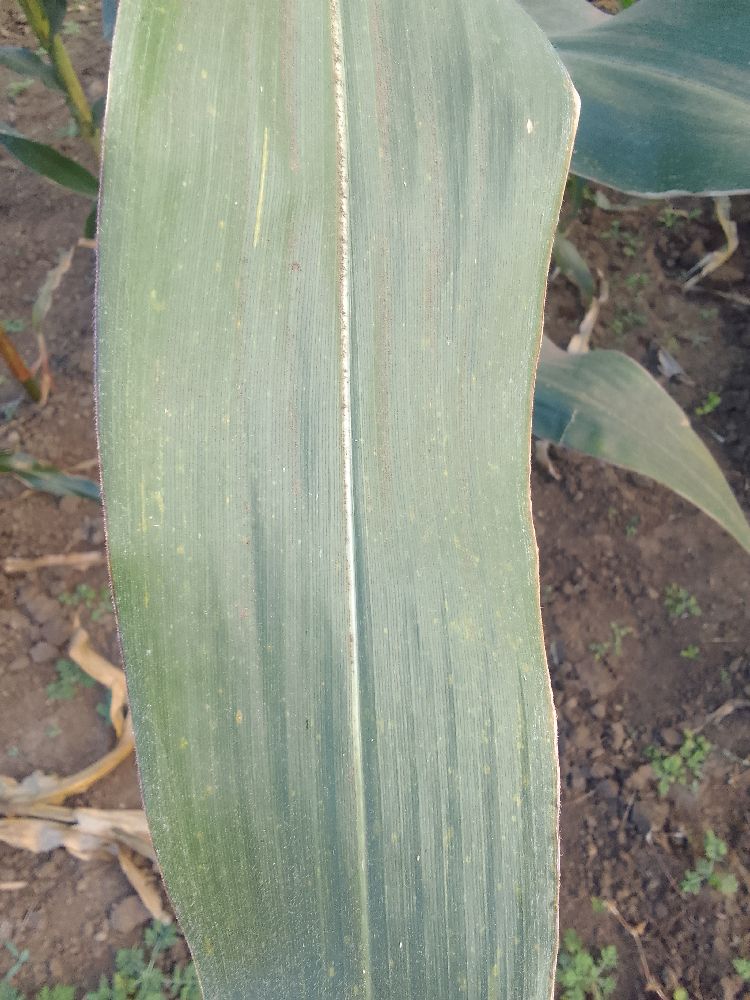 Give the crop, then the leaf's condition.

maize, healthy
